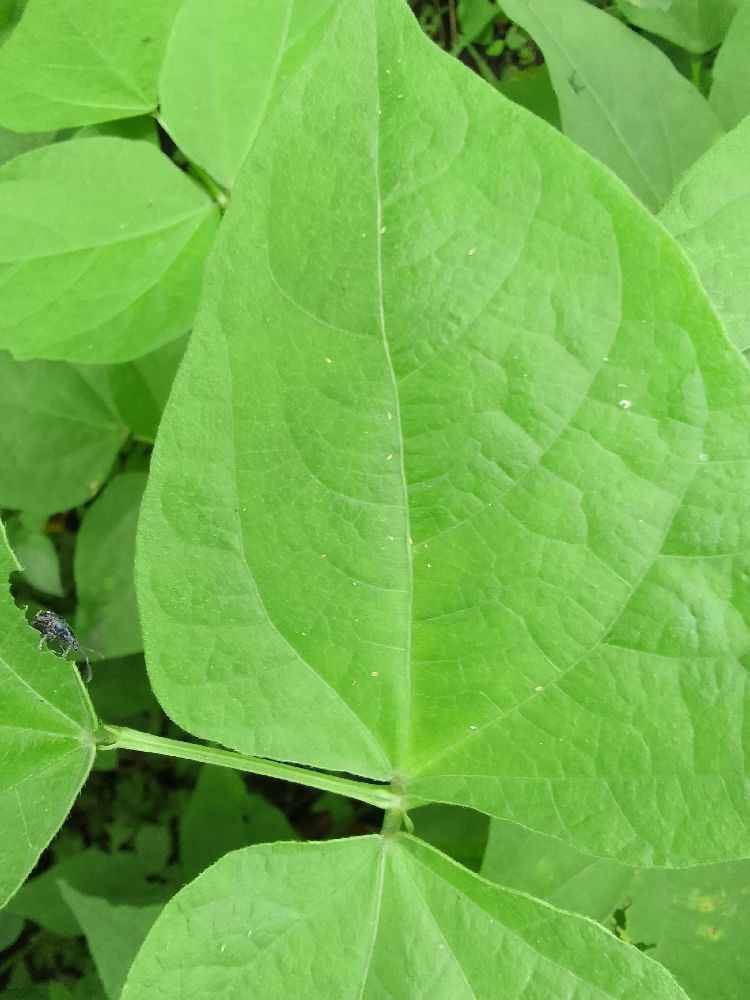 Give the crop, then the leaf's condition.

common bean, healthy
